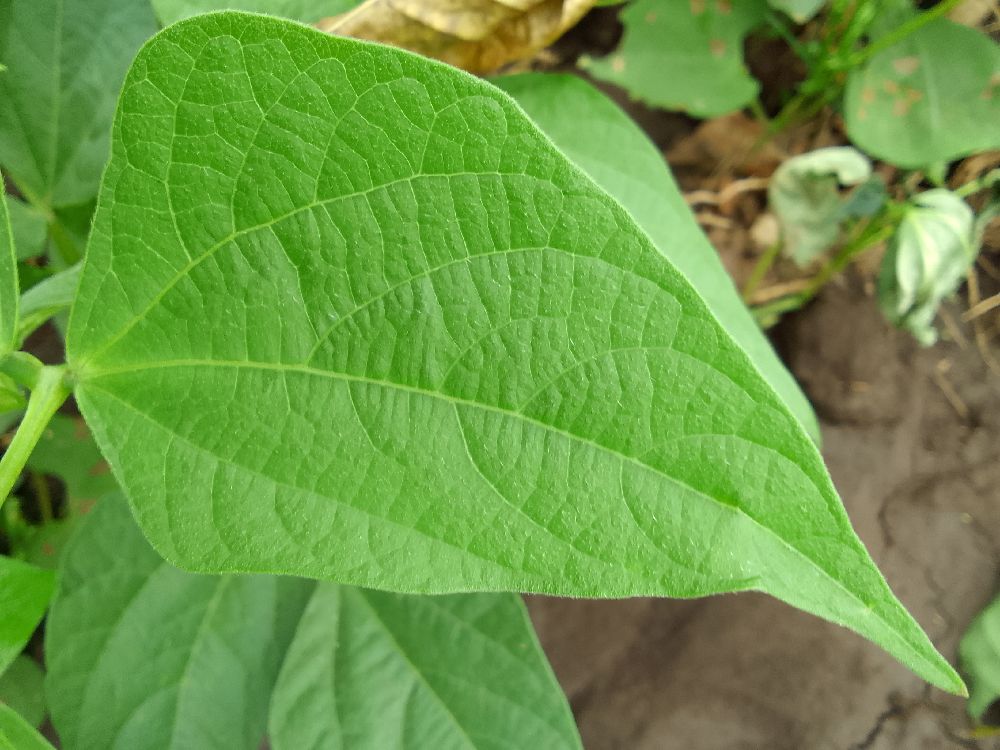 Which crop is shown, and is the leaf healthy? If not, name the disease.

common bean, healthy
